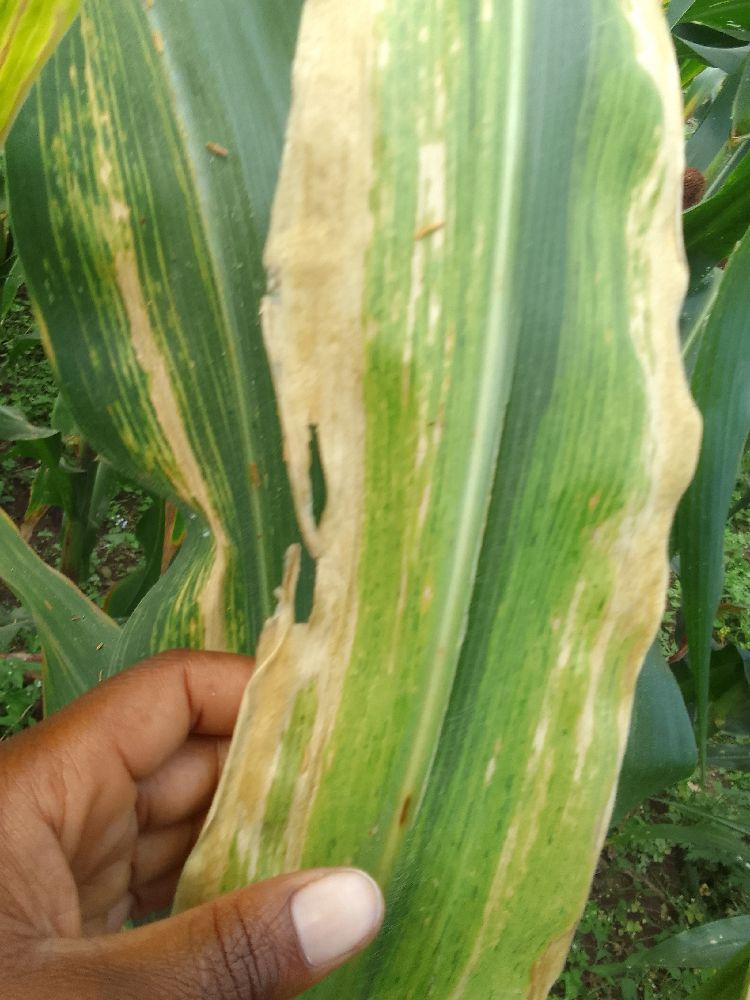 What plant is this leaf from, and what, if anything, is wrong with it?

maize, maize lethal necrosis
